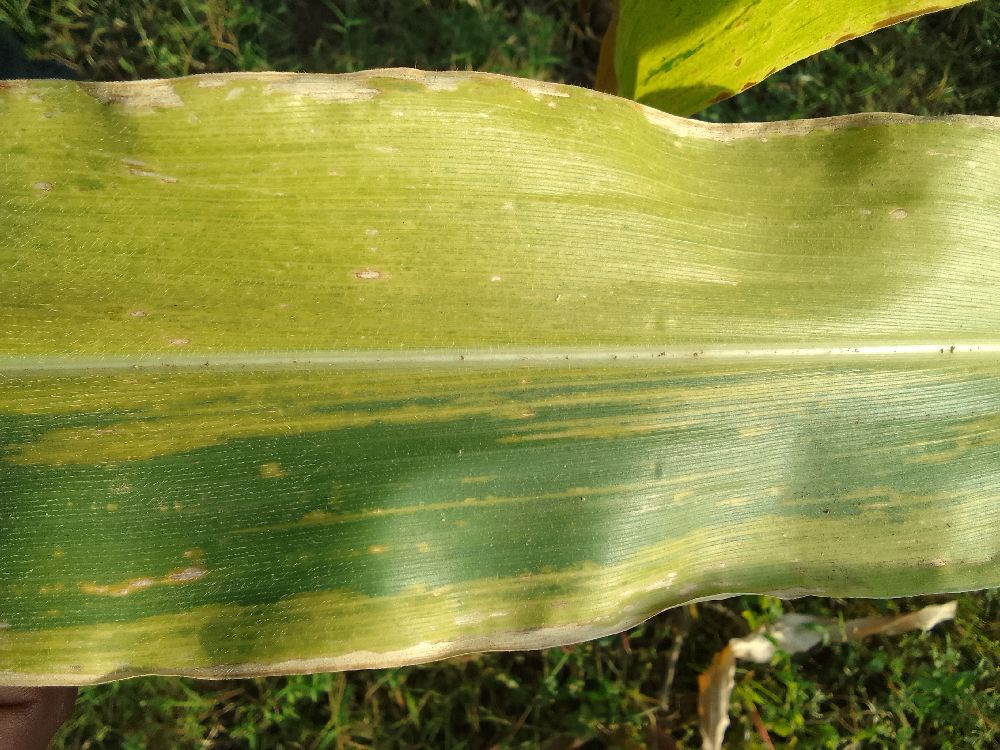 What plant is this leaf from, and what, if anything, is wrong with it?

maize, maize lethal necrosis
